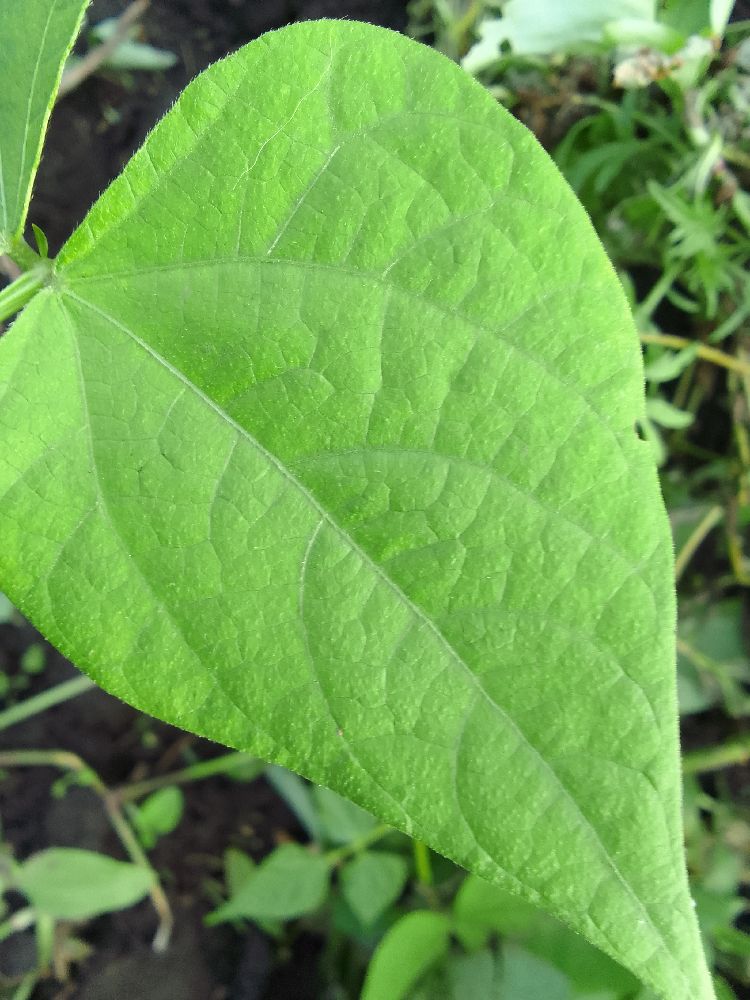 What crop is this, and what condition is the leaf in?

common bean, healthy
